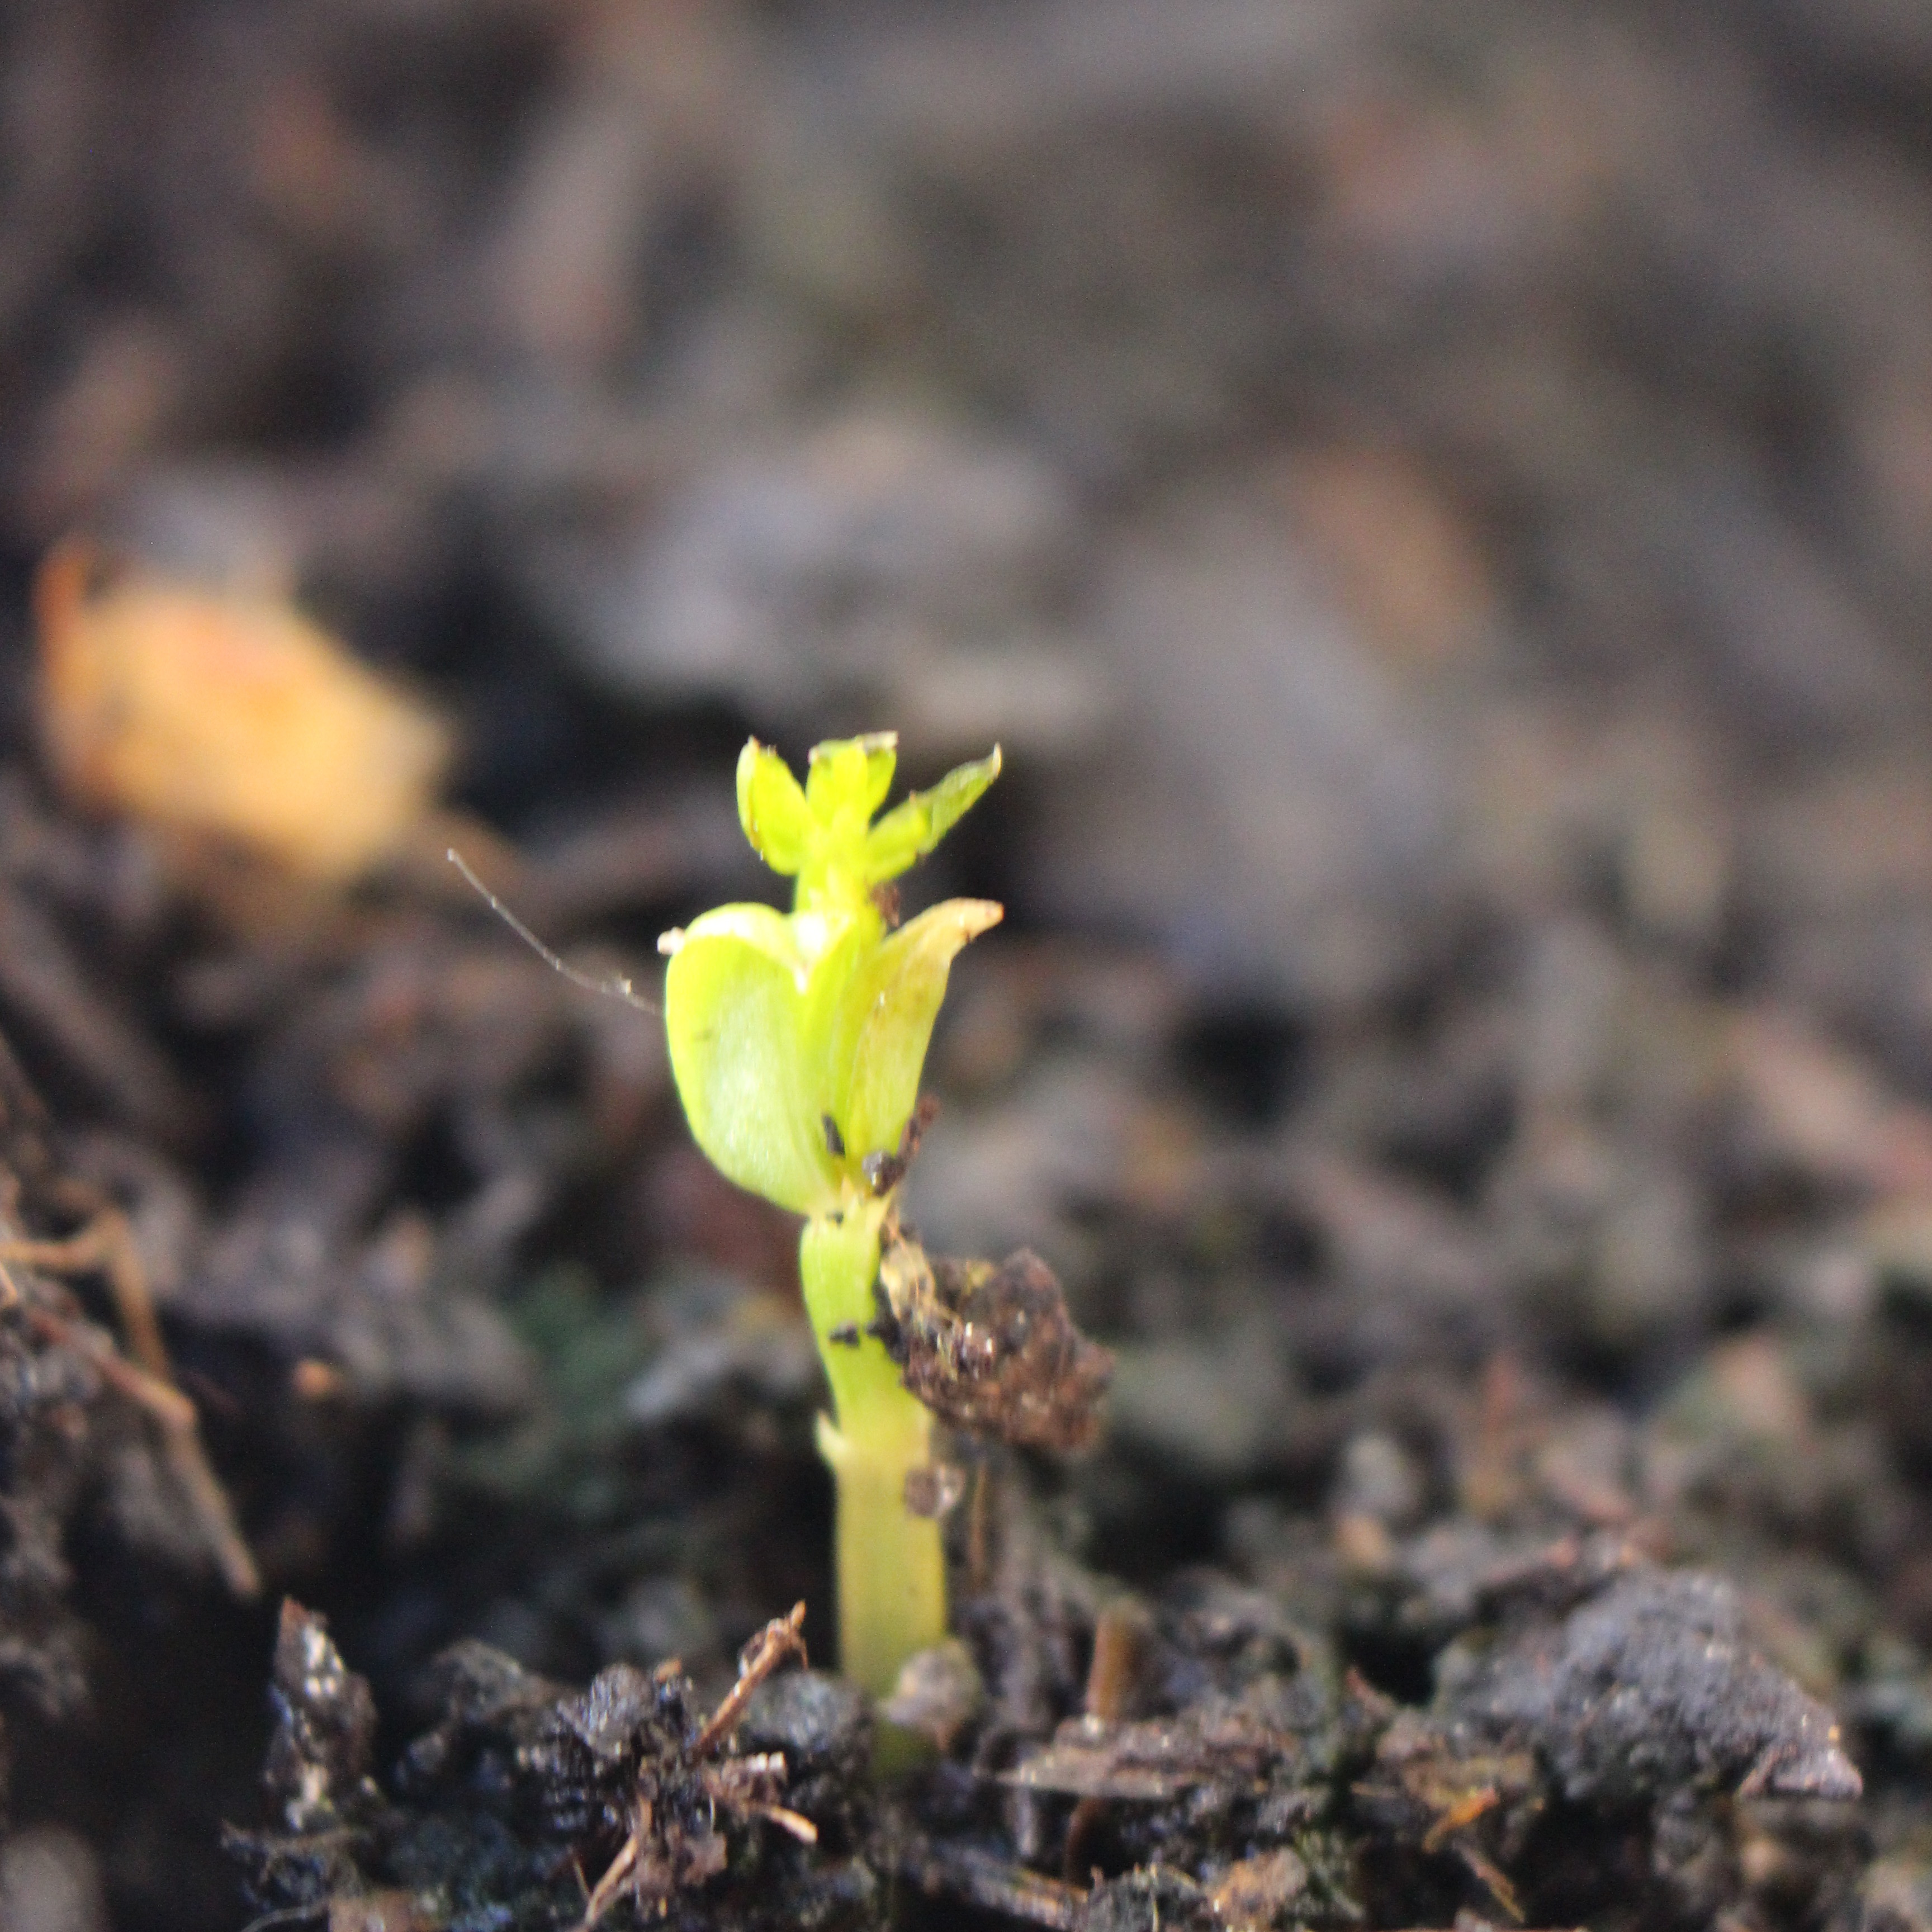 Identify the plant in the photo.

Vicia sativa
